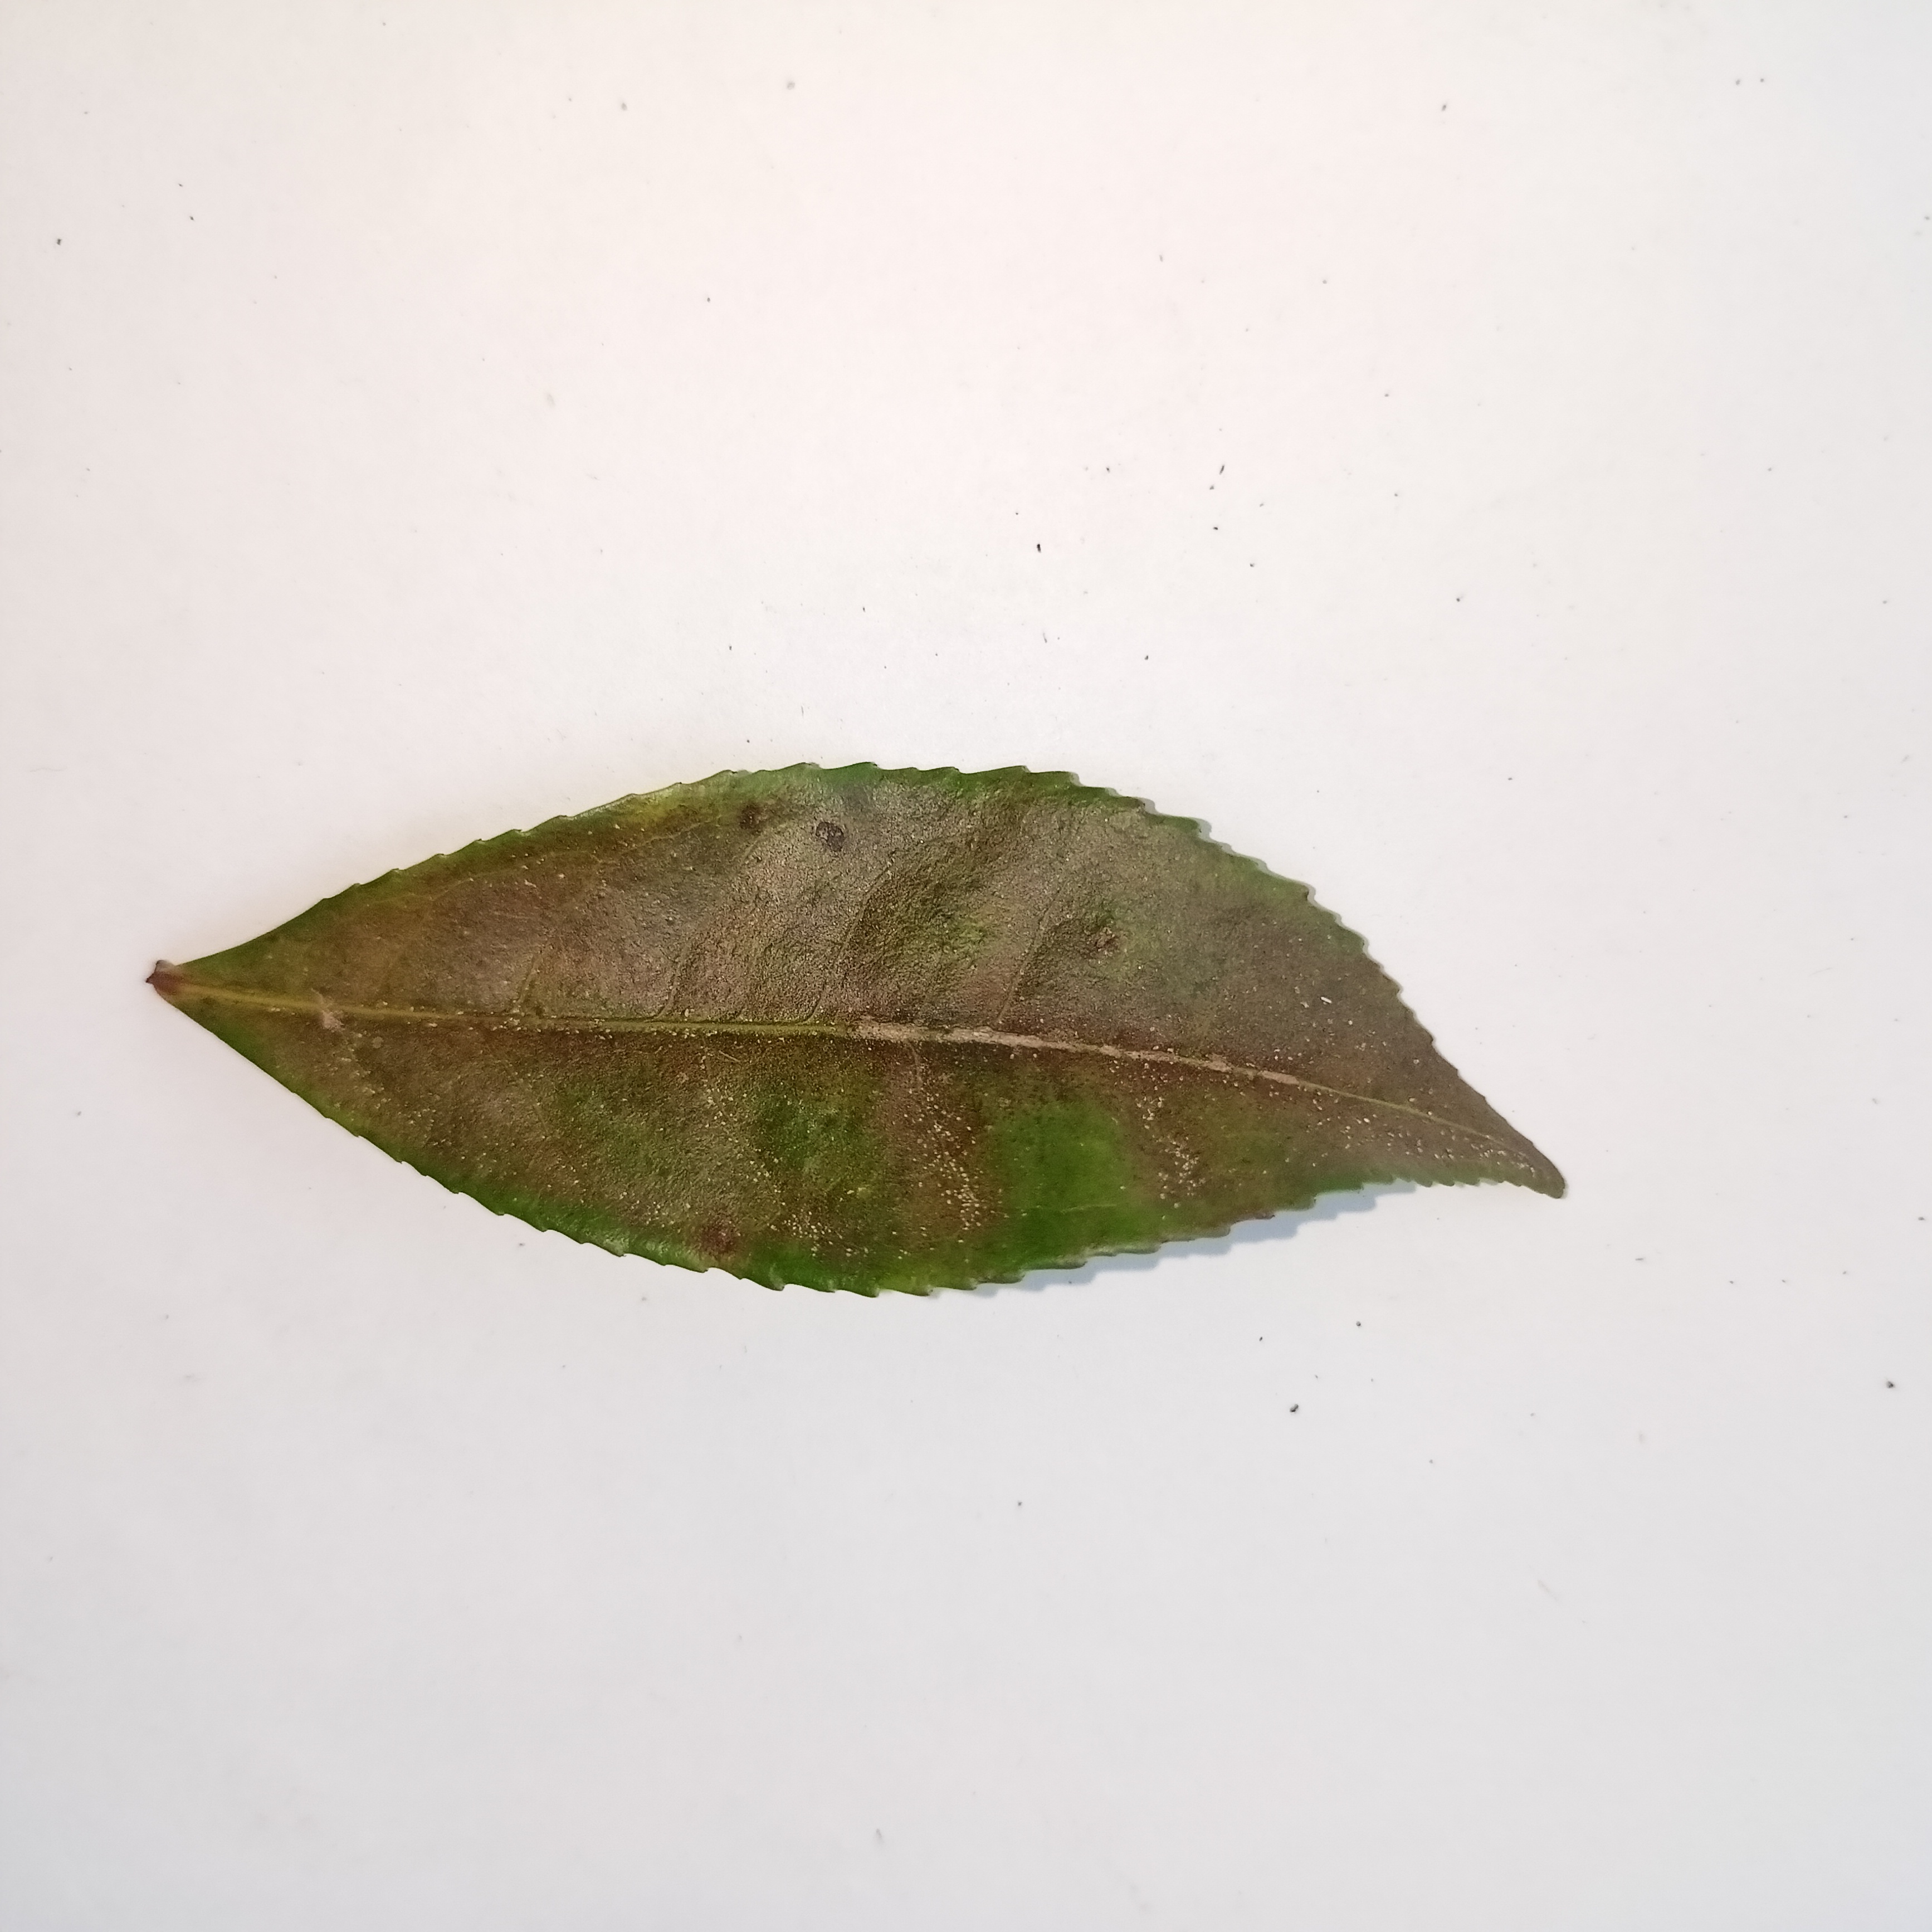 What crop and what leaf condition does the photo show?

tea, red rust
